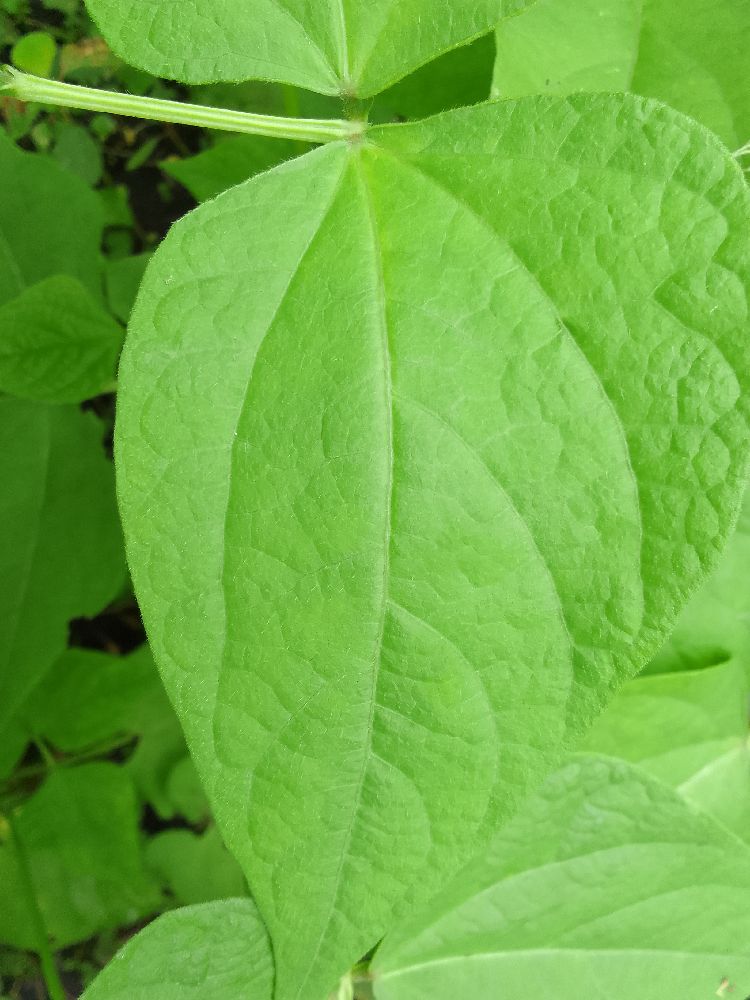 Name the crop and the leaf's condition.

common bean, healthy
